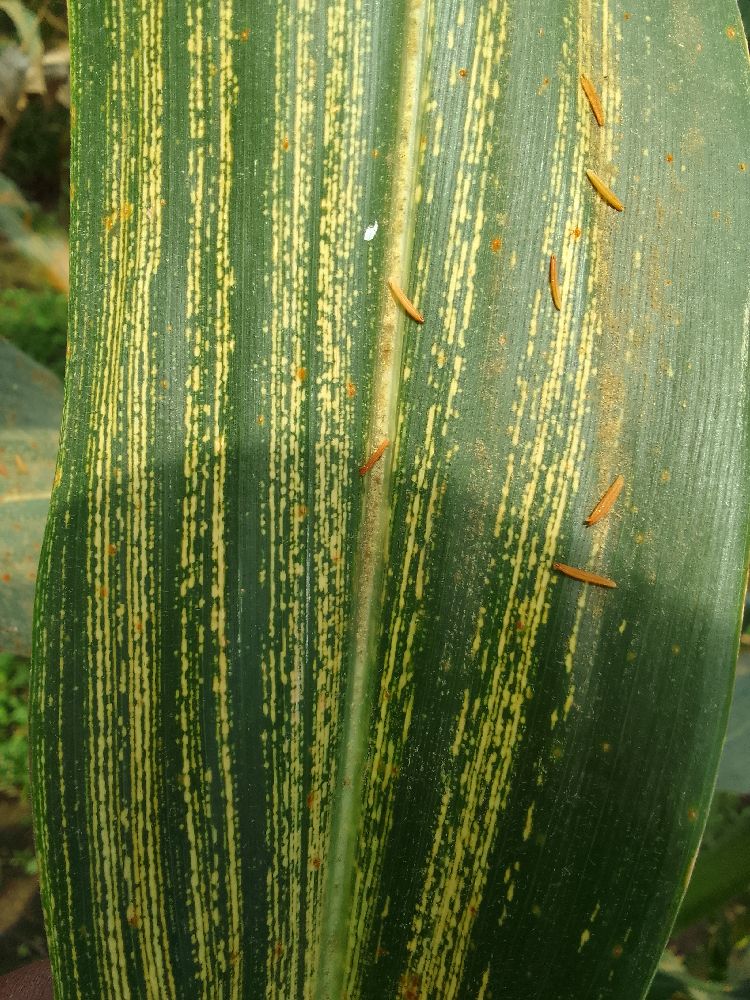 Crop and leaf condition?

maize, maize streak virus
